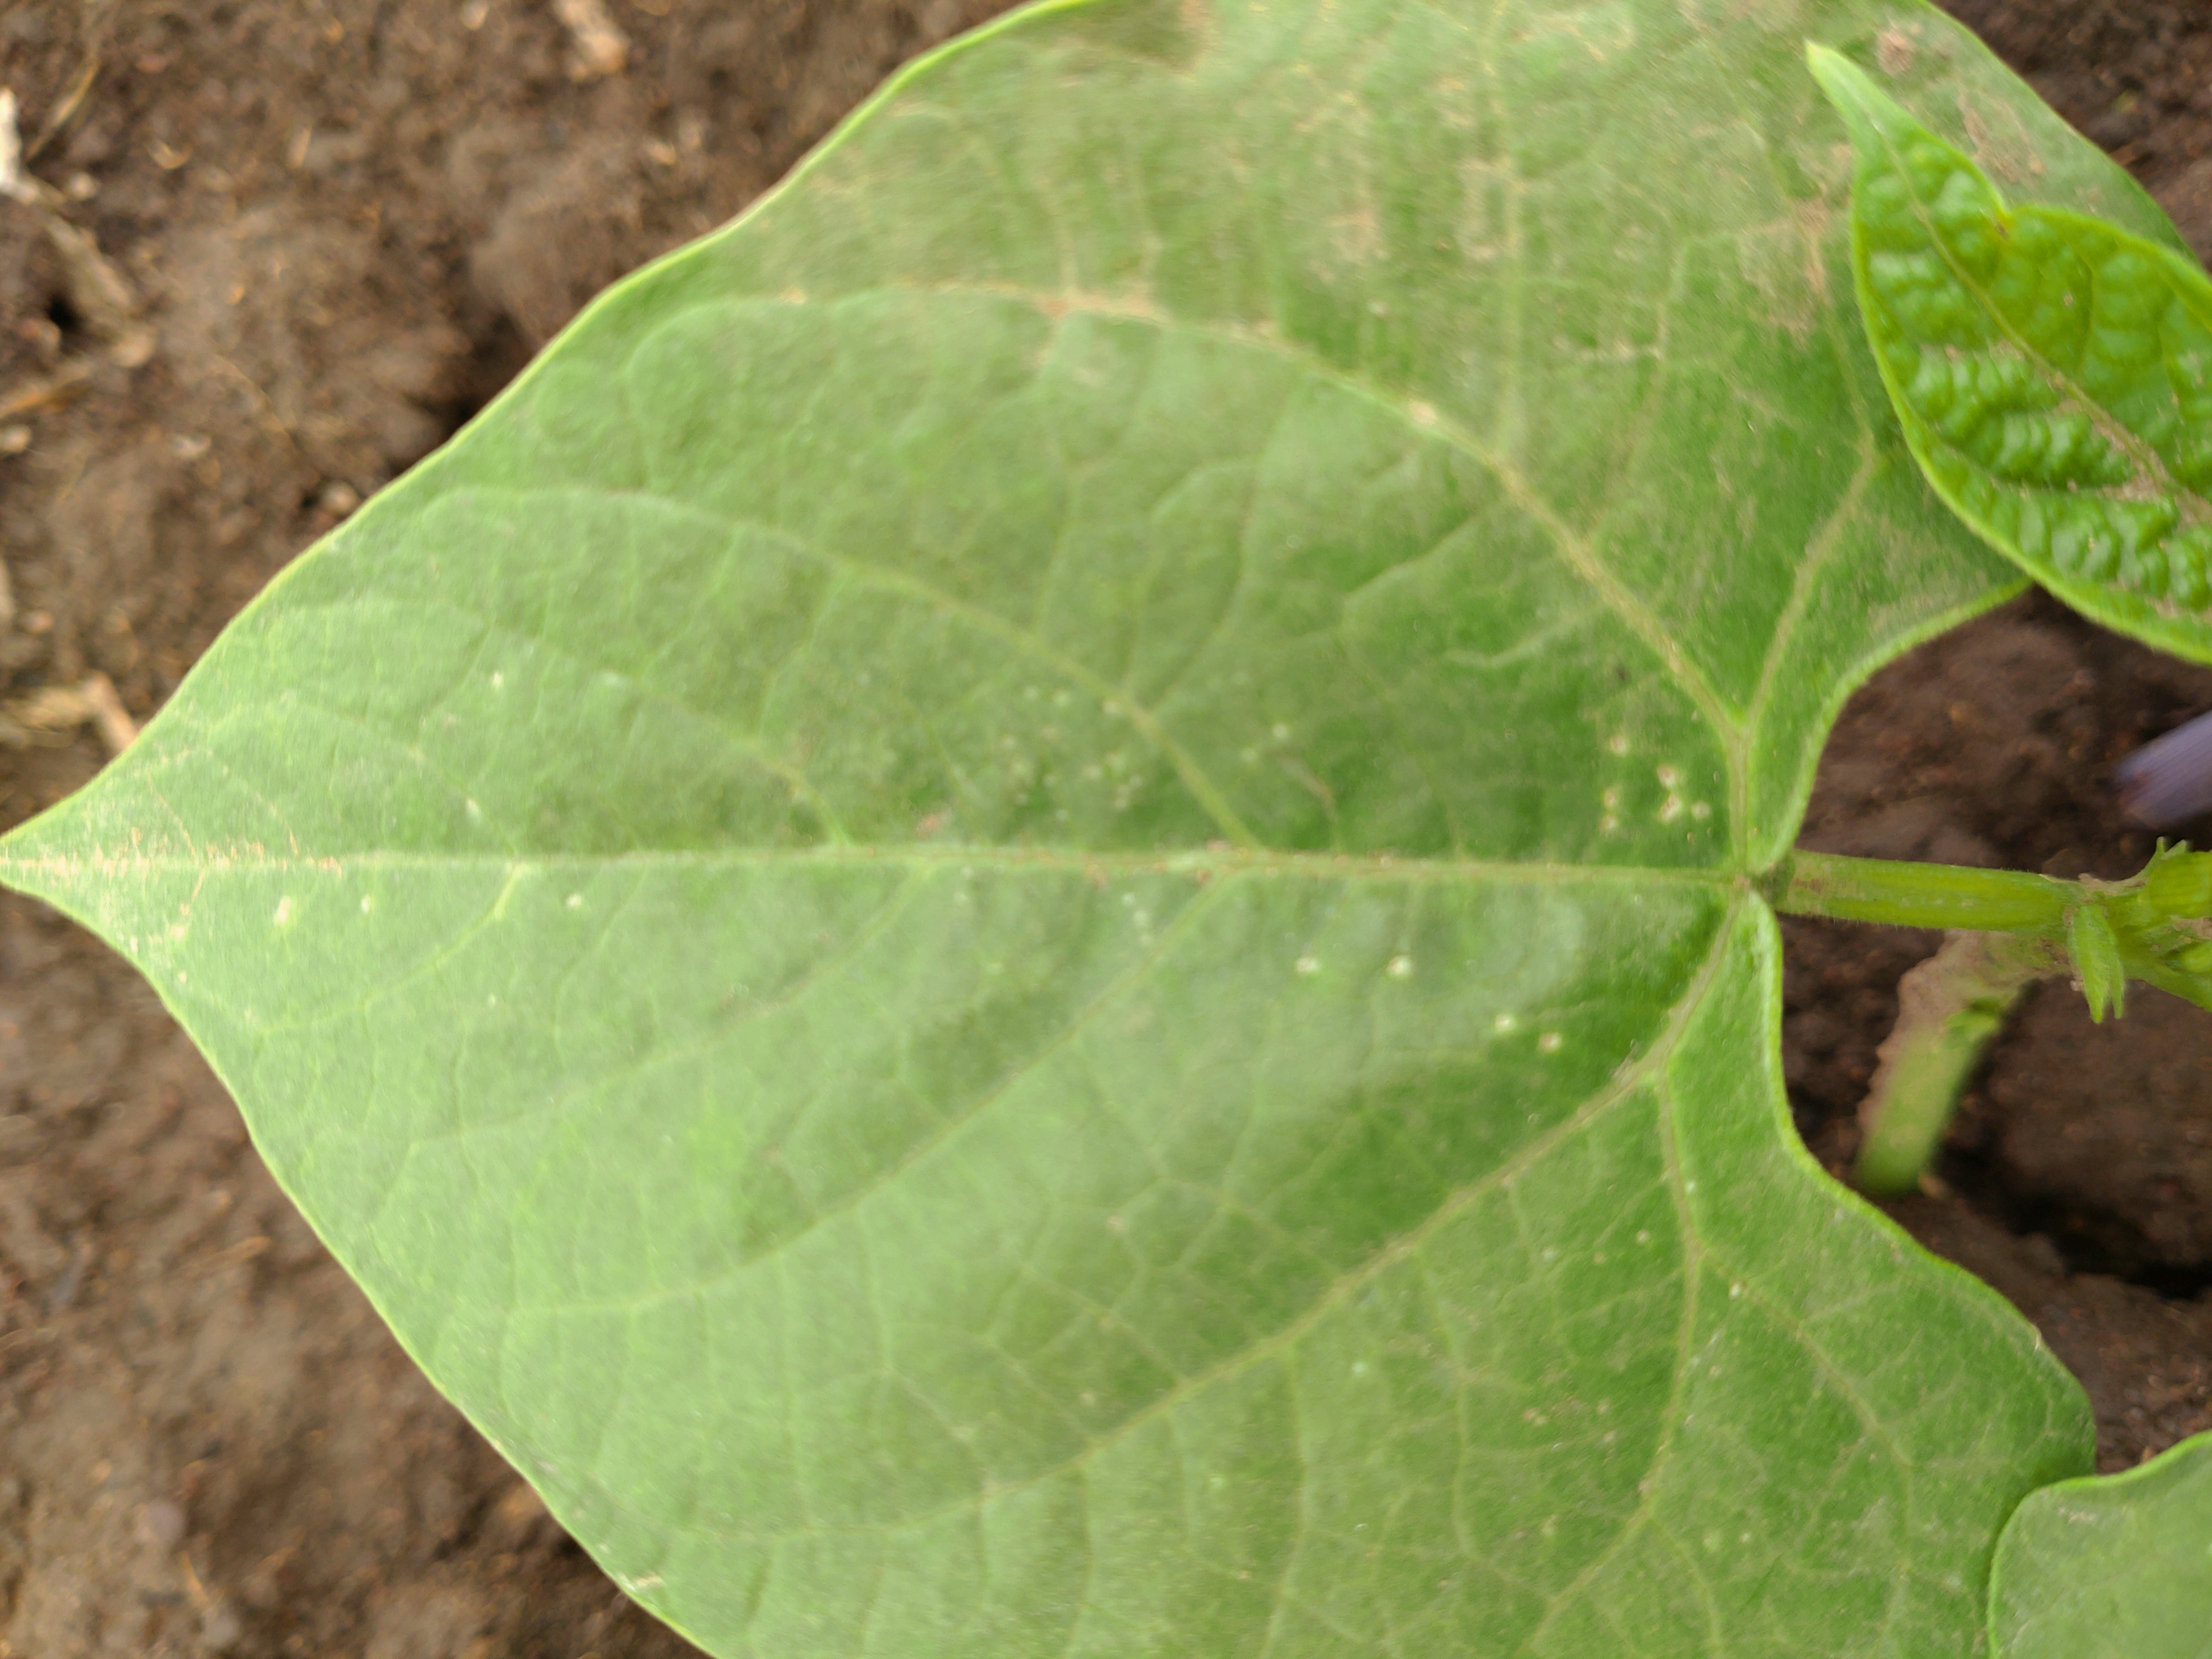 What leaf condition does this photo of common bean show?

healthy
